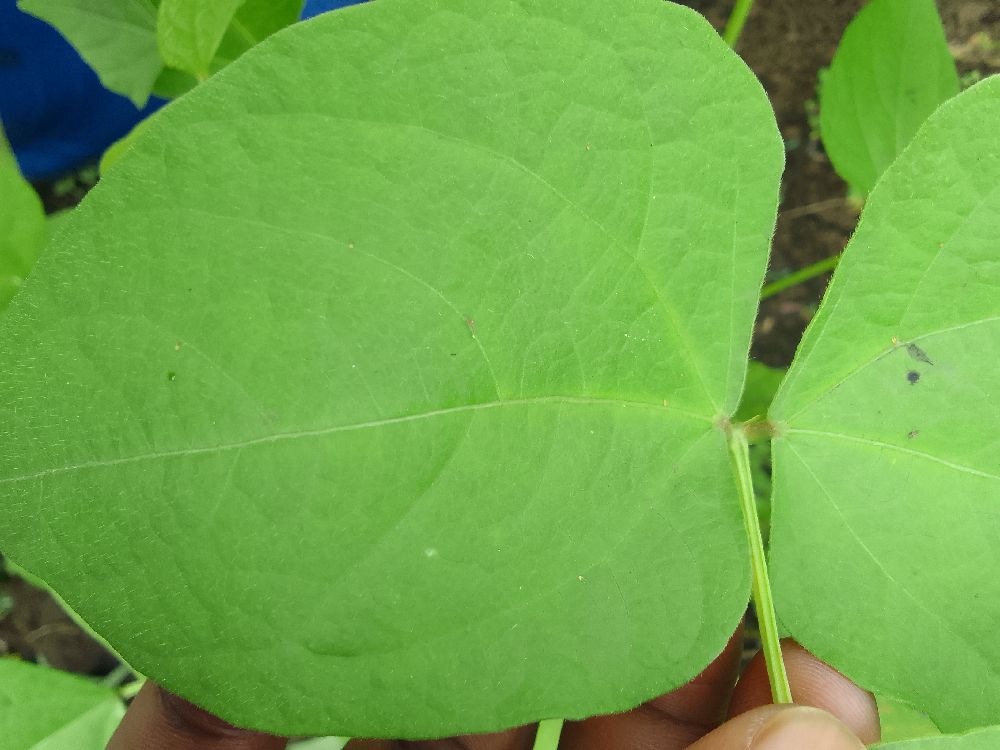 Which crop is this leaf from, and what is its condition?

common bean, healthy
